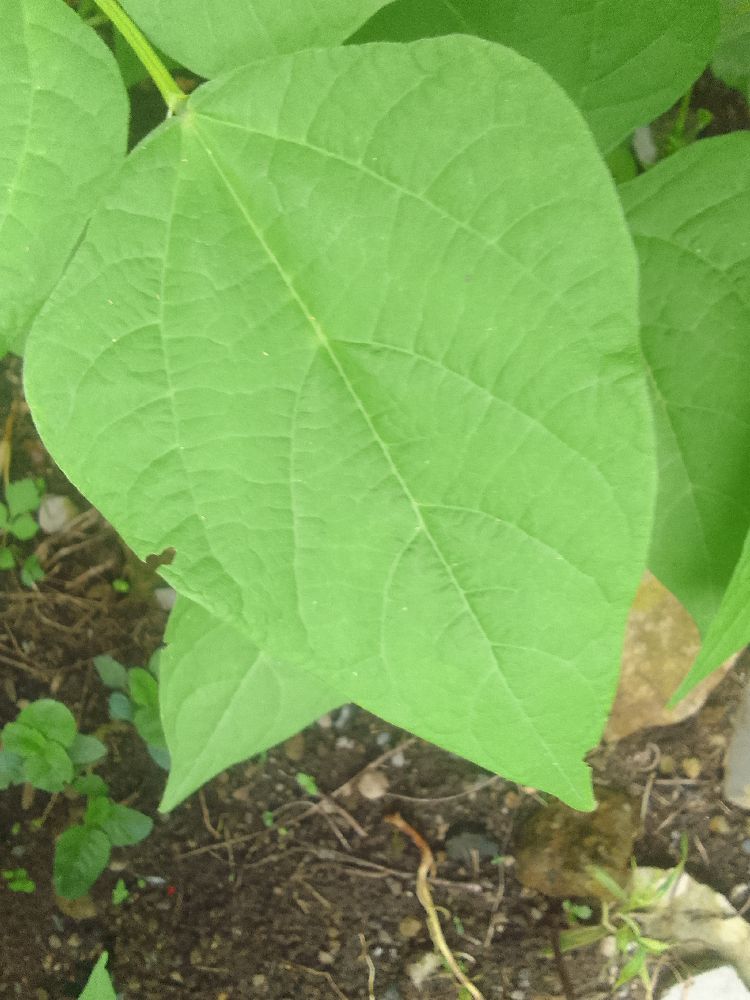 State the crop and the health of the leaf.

common bean, healthy
